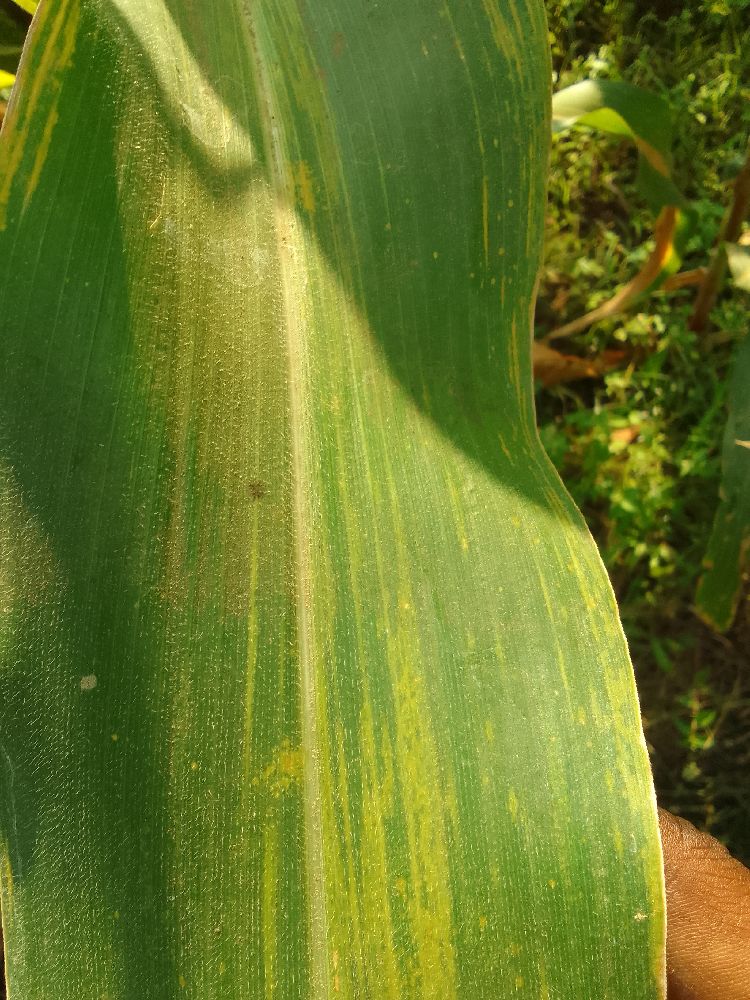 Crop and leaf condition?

maize, maize lethal necrosis
